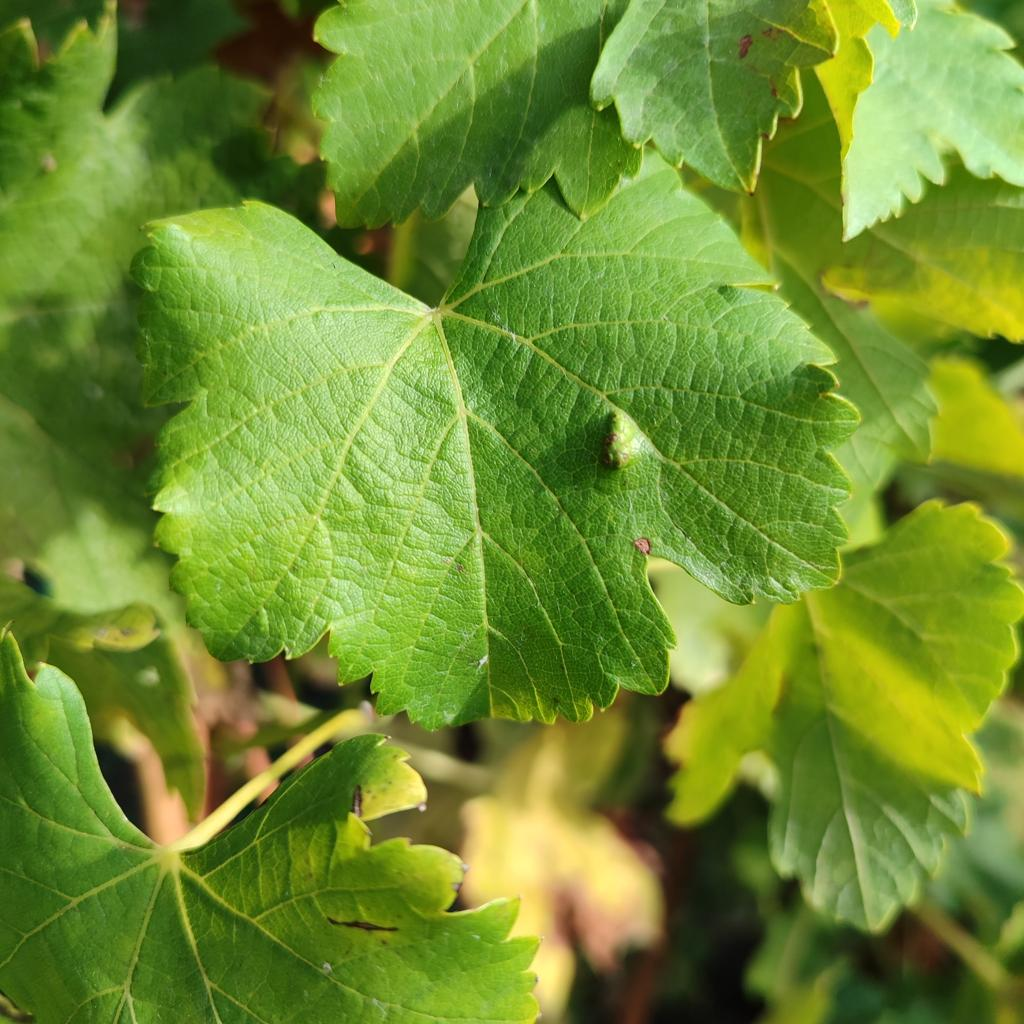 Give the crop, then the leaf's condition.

grapevine, erineum mite
